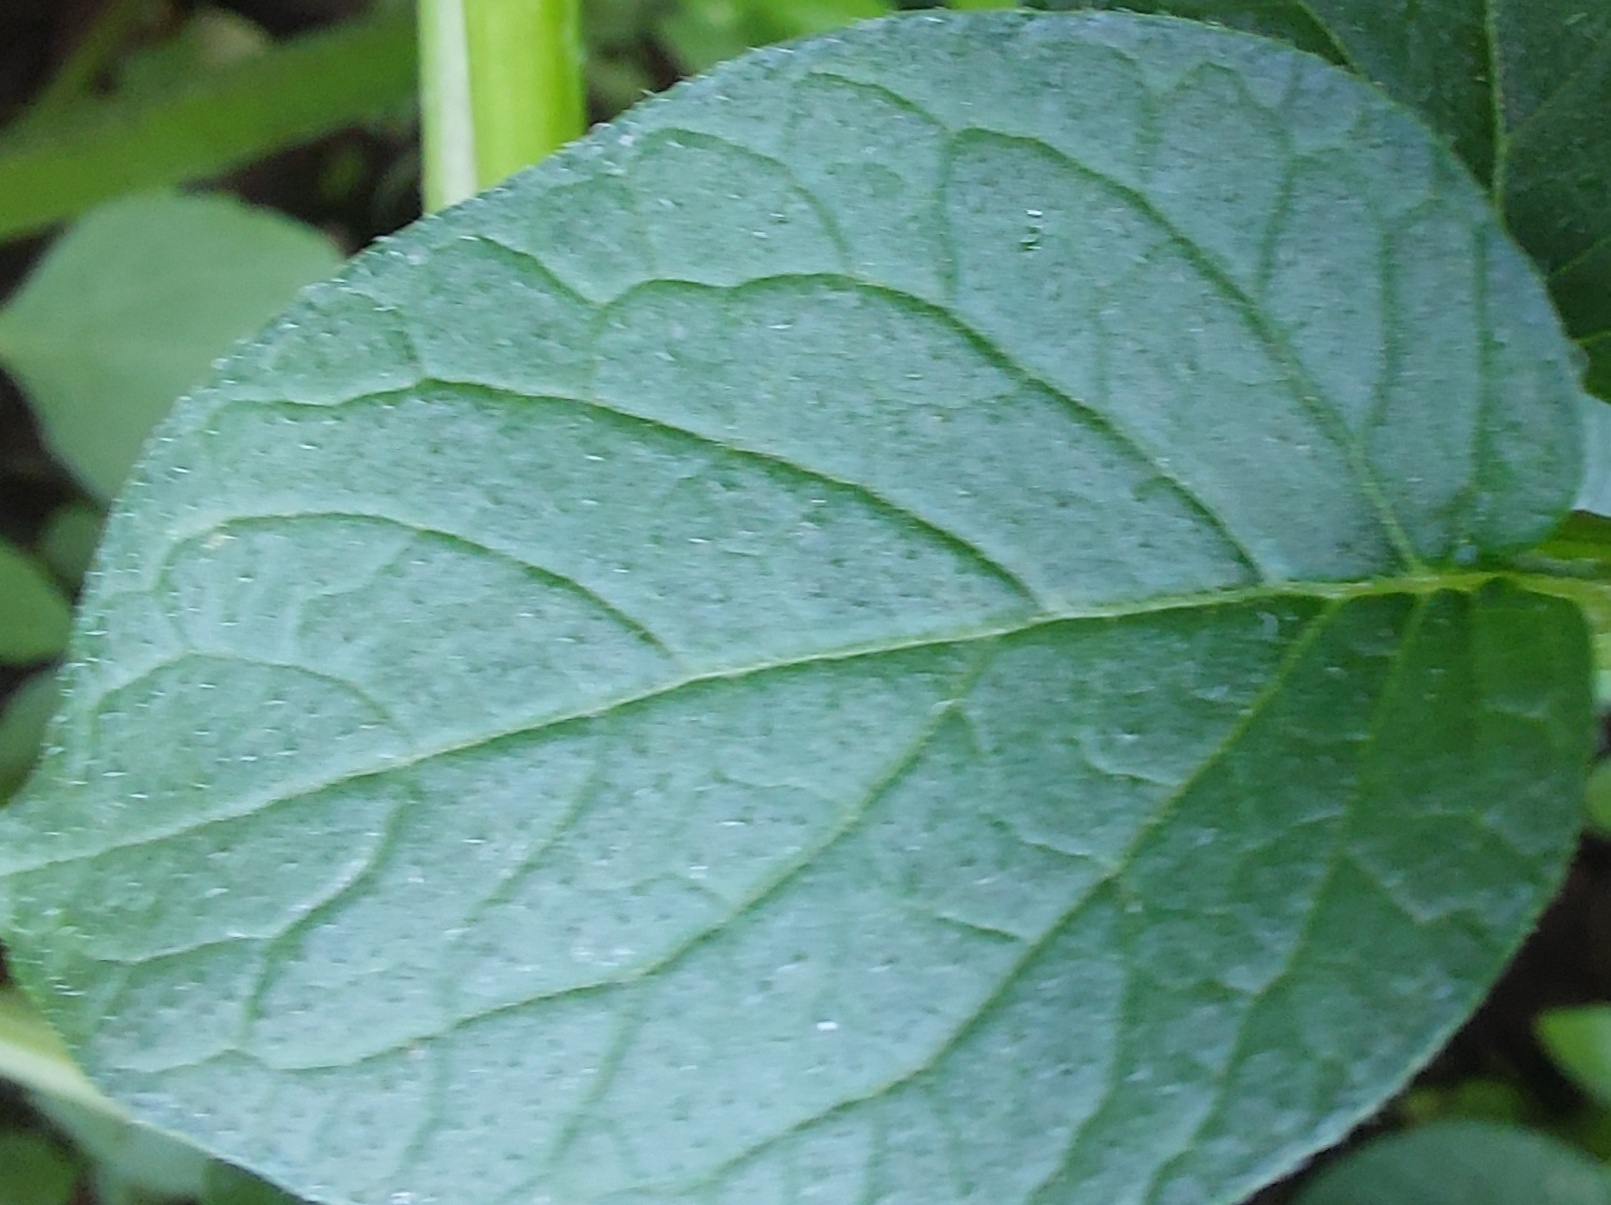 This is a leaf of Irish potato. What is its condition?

healthy
